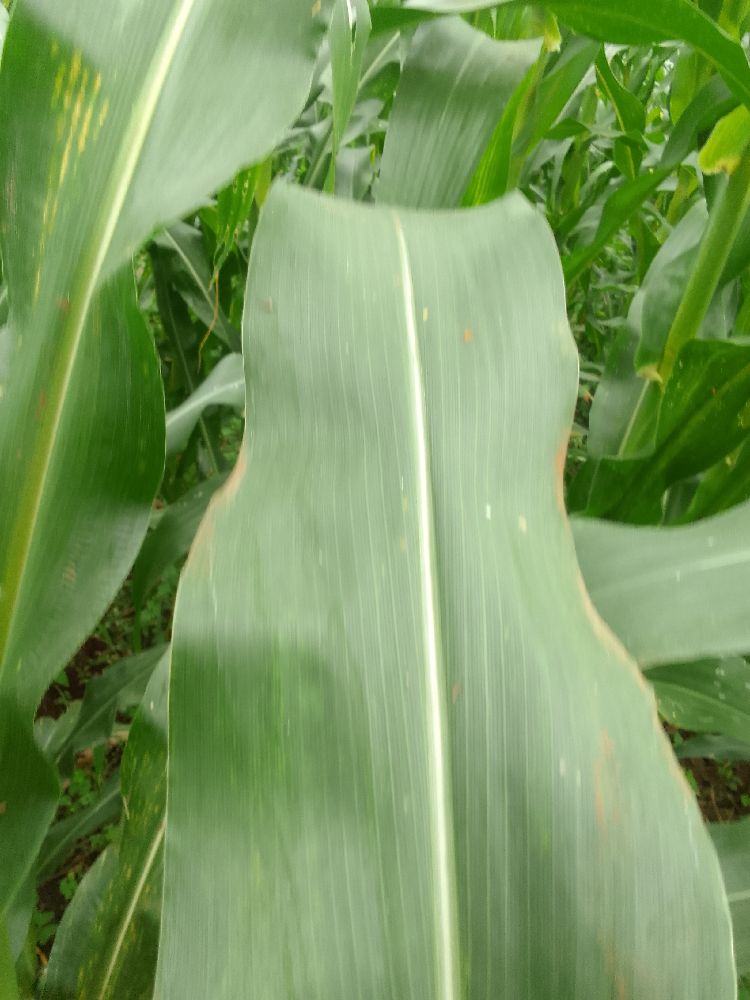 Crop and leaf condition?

maize, healthy
